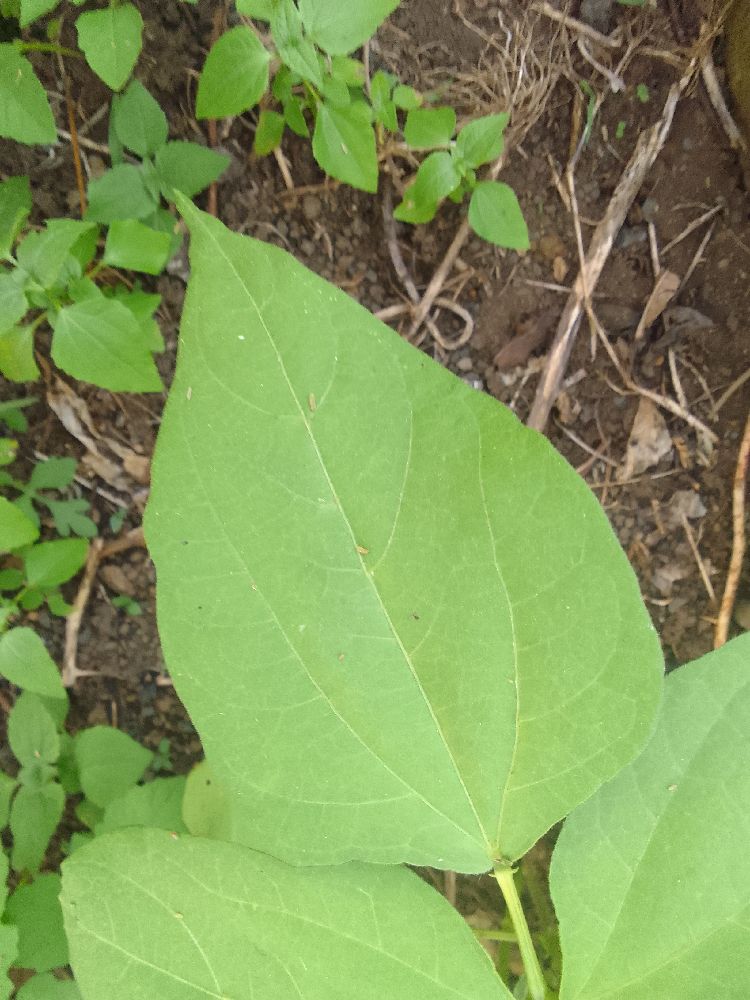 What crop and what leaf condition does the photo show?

common bean, healthy
